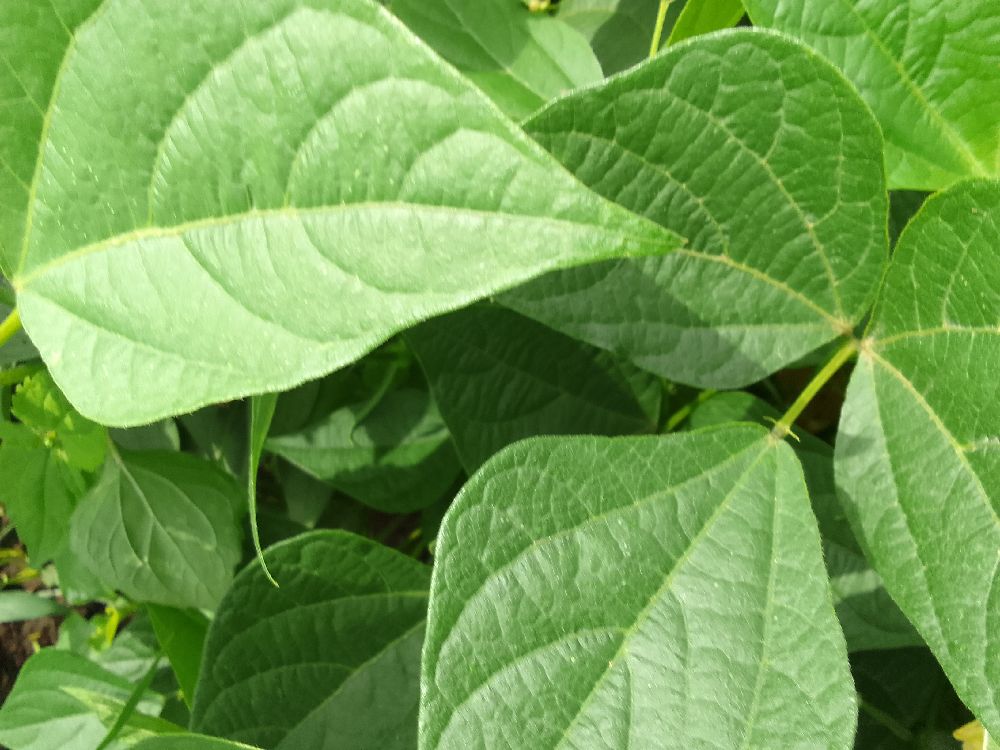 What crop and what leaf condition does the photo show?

common bean, healthy
